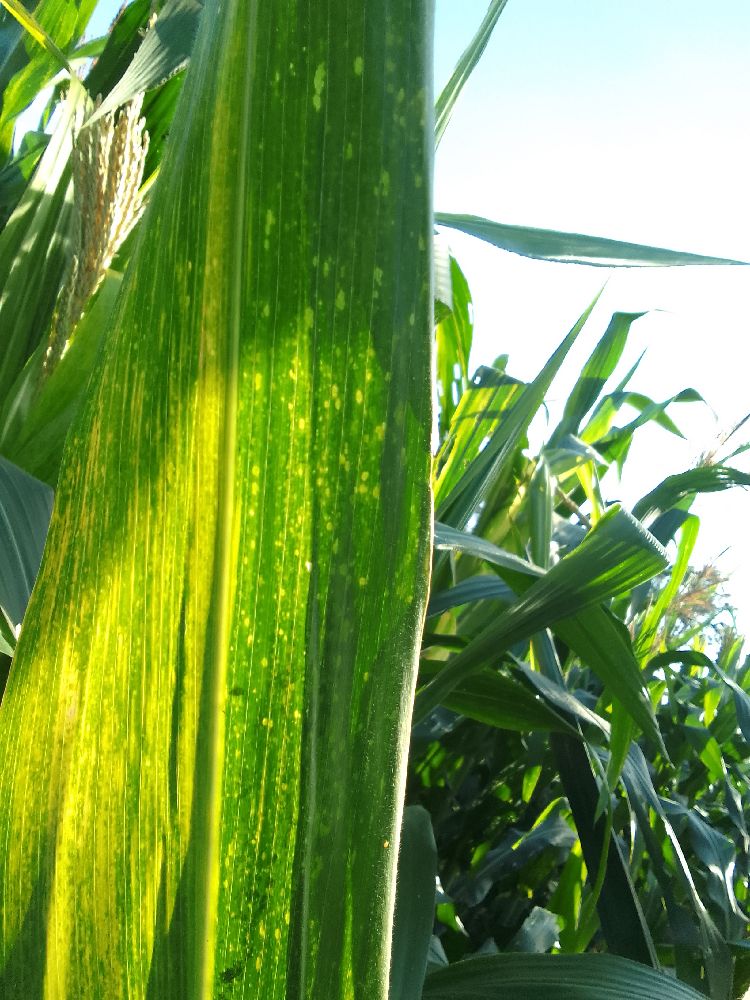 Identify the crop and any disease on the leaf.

maize, maize lethal necrosis
